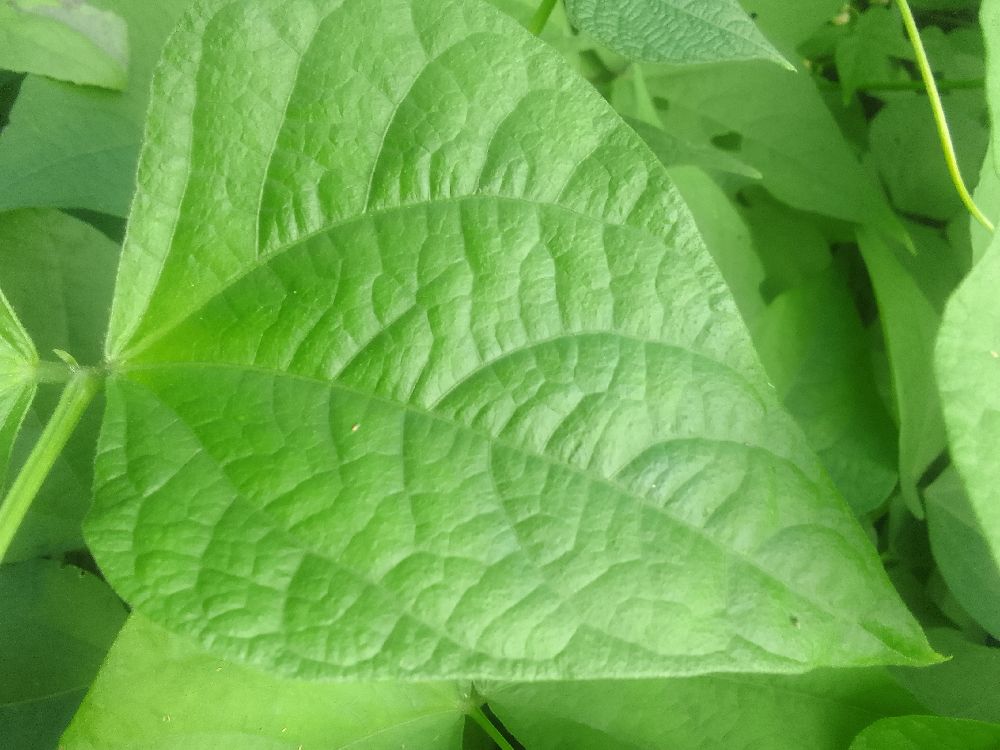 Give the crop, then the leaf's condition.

common bean, healthy
